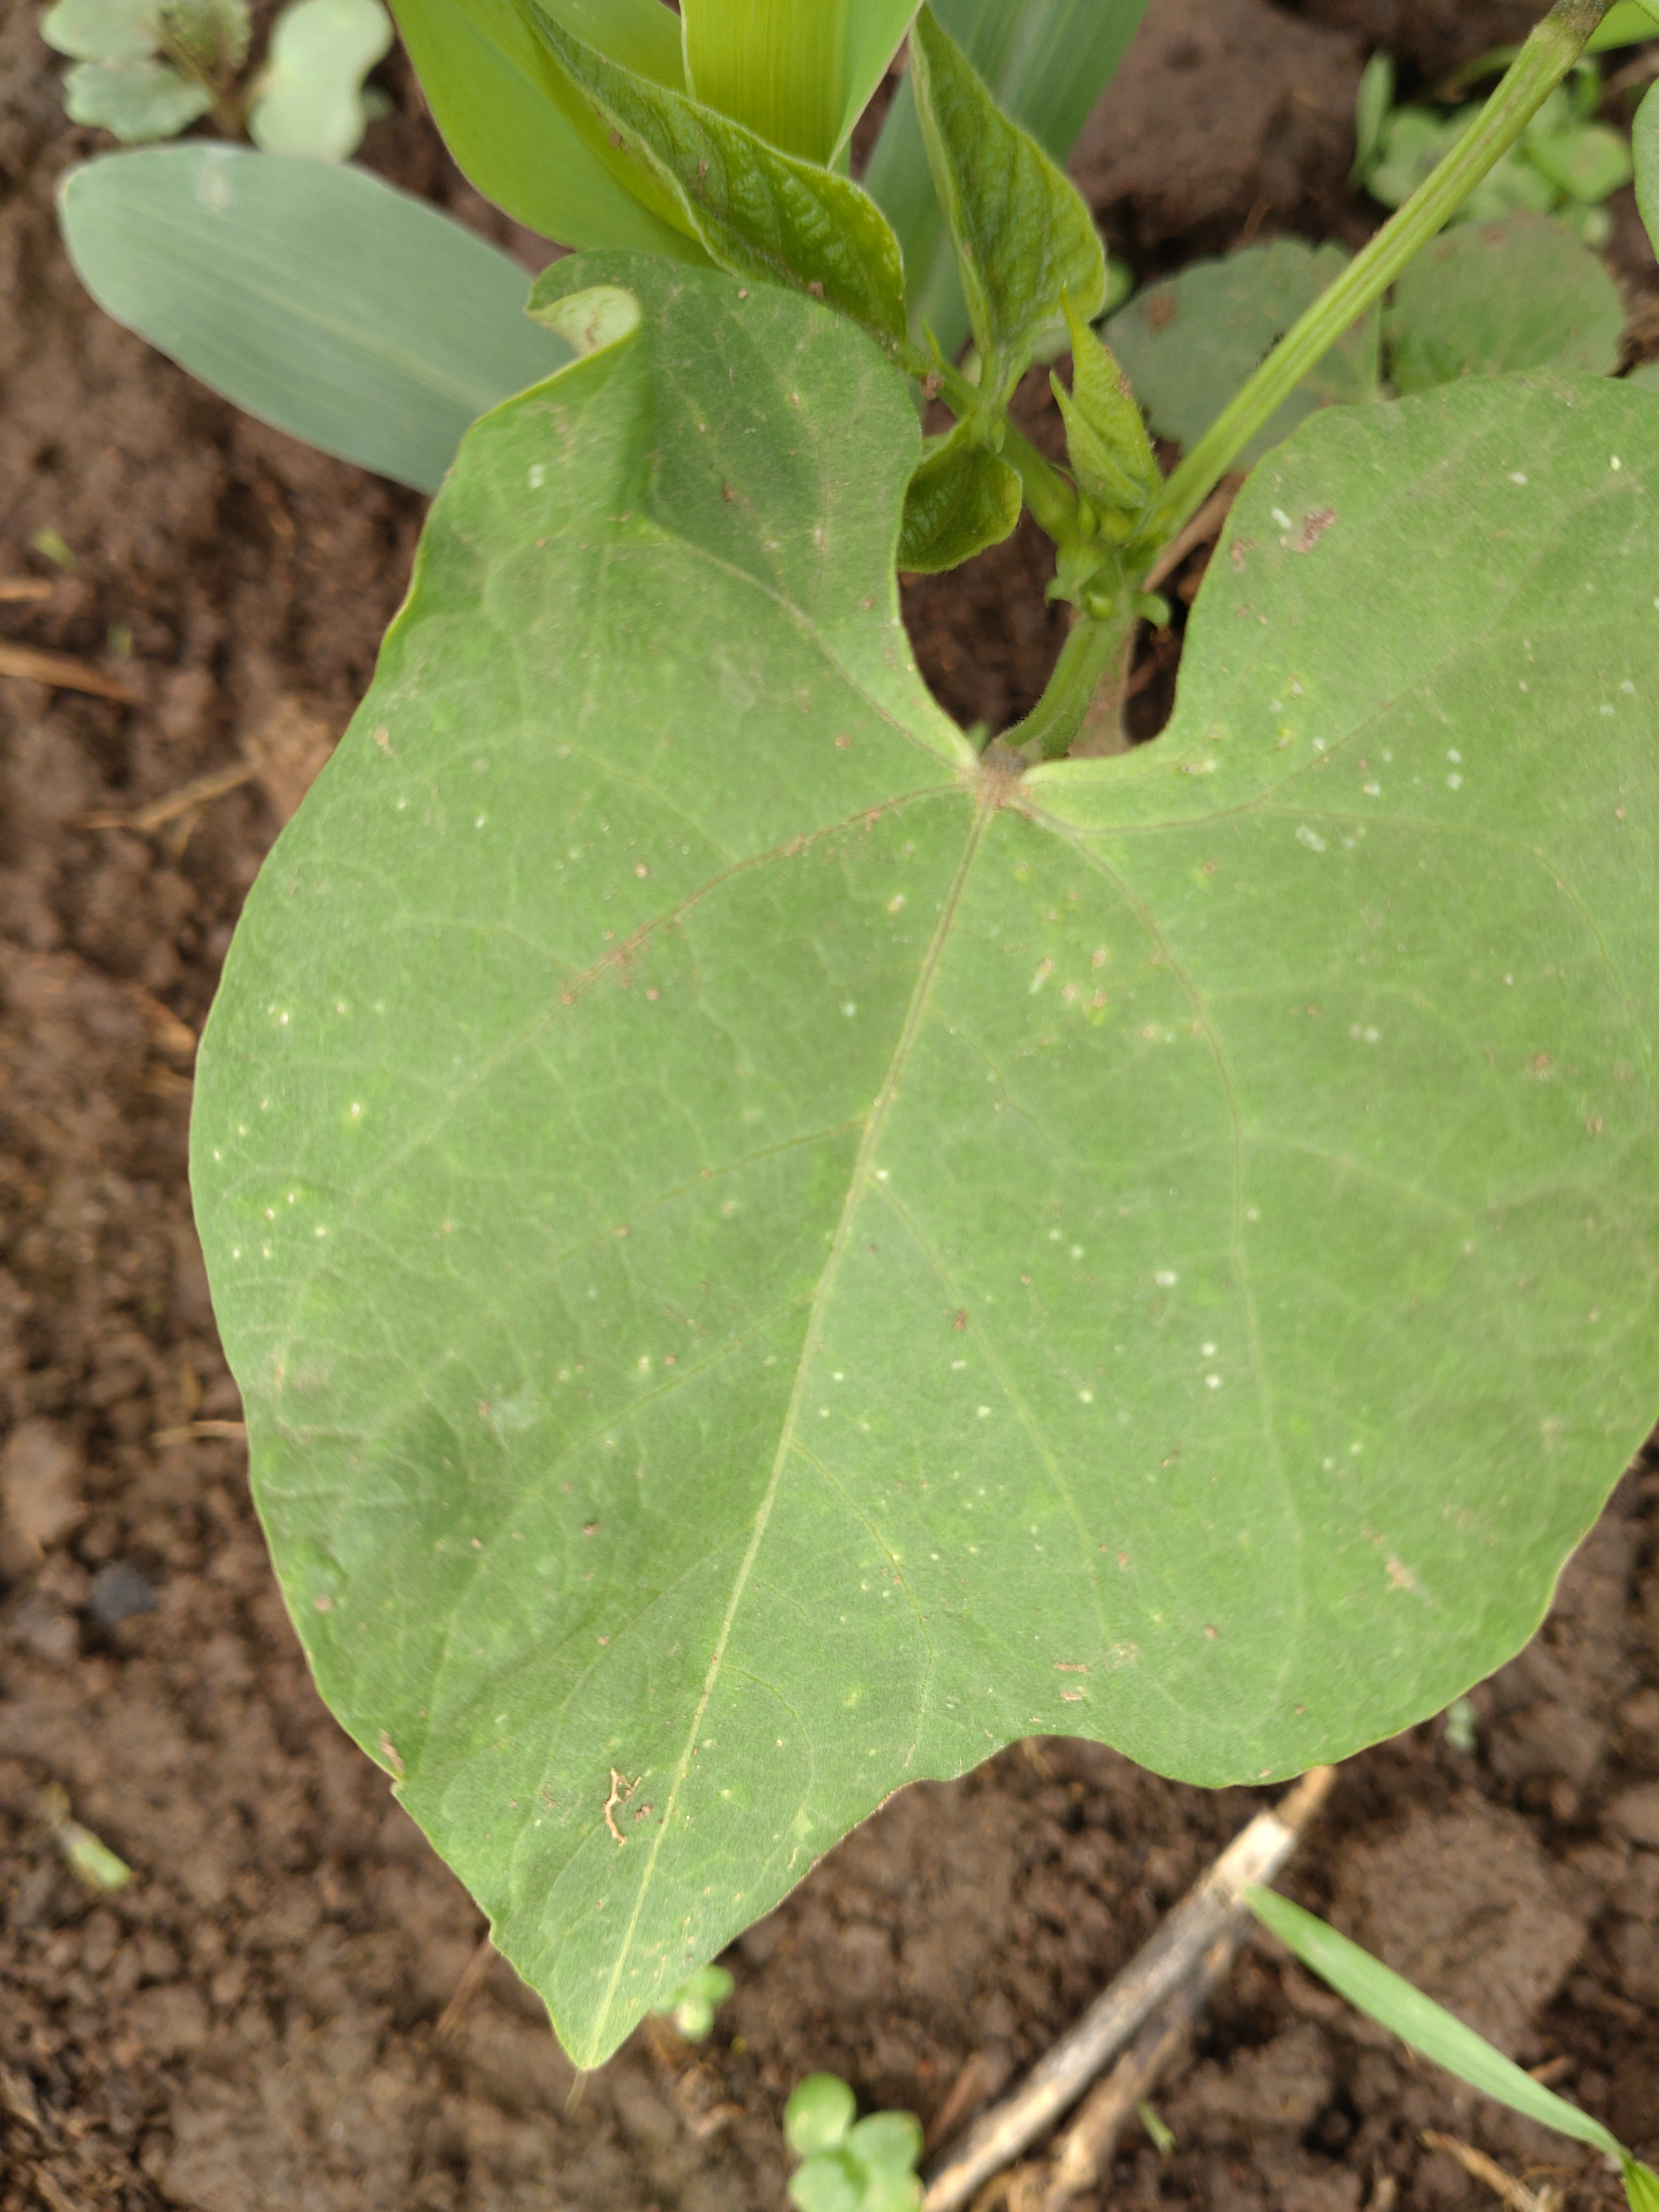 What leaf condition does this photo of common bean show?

healthy
